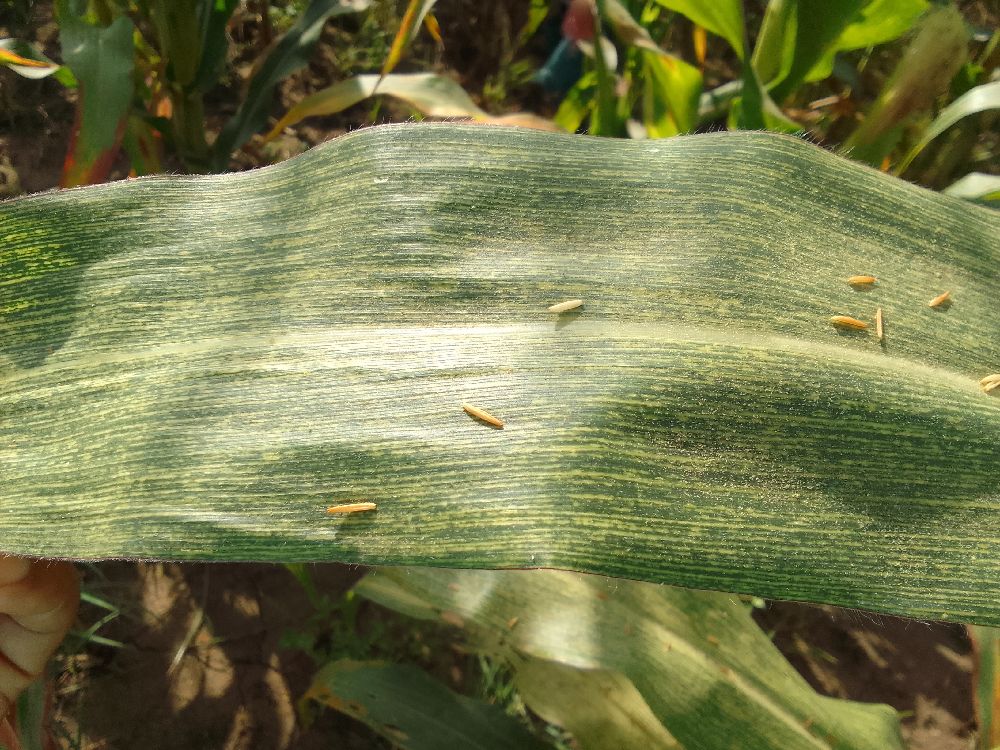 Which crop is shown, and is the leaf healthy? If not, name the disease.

maize, maize streak virus
